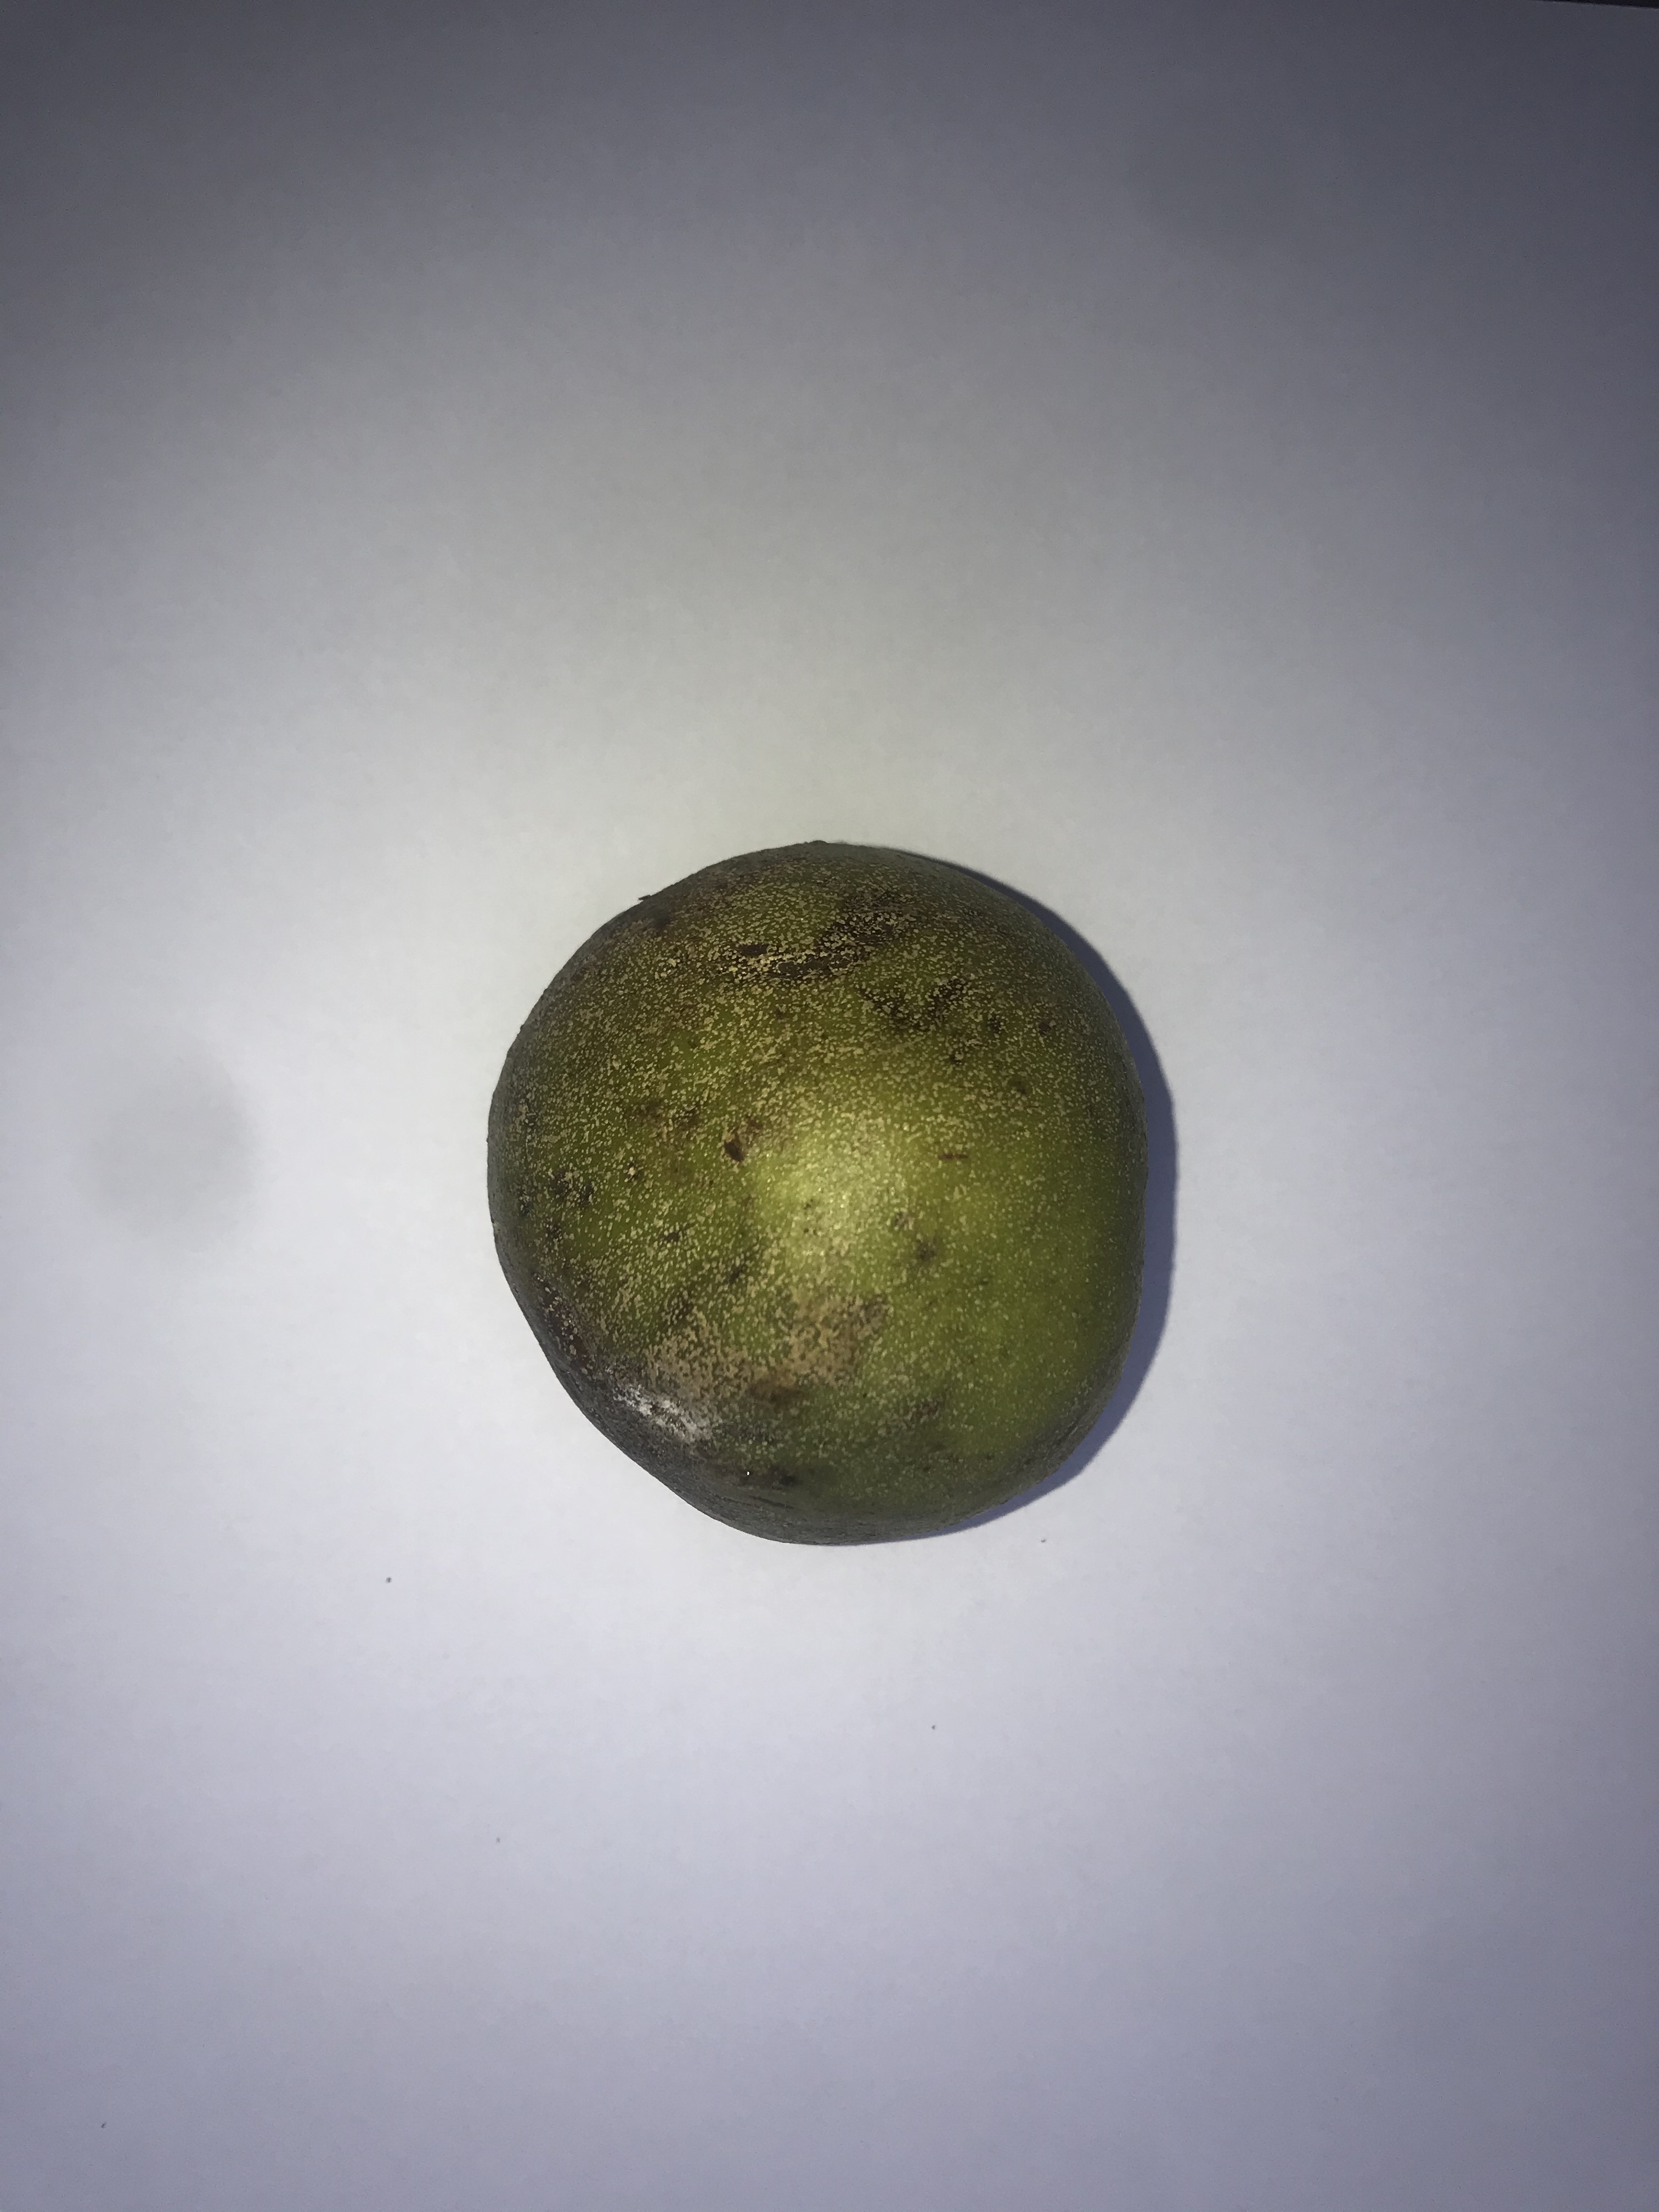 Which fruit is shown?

pequi
